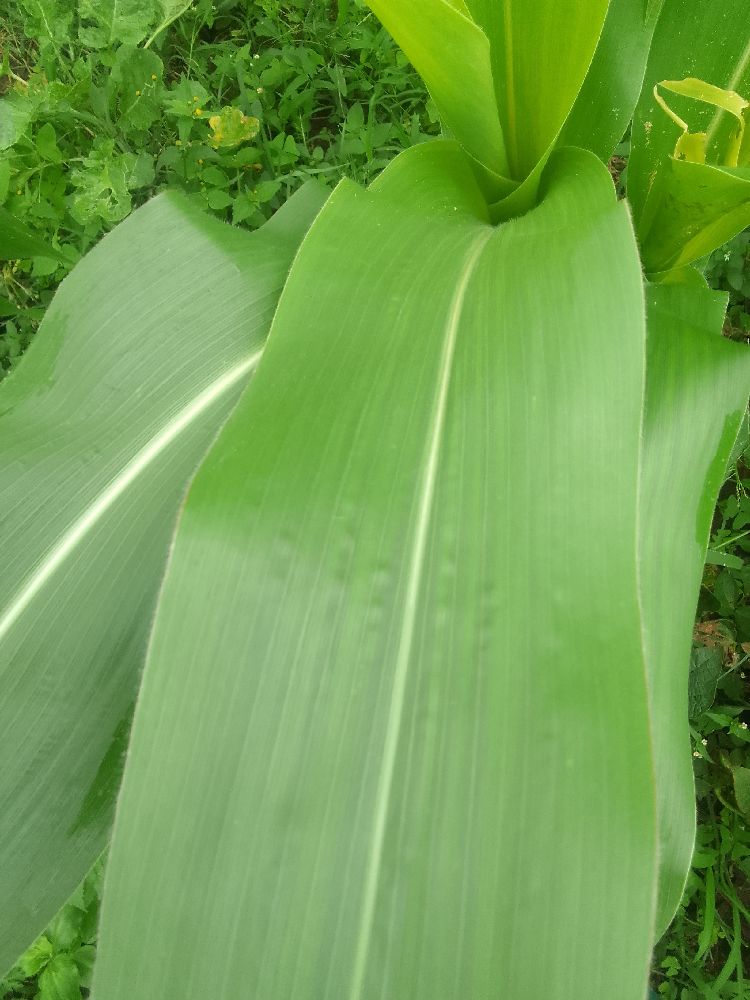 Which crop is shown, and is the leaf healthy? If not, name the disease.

maize, healthy
